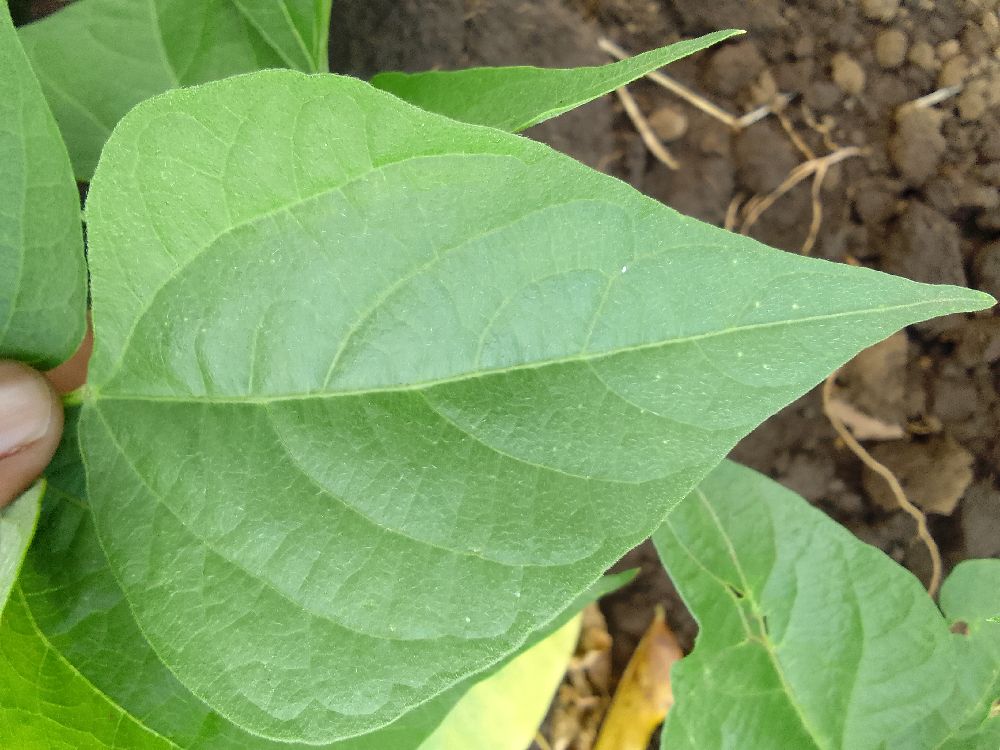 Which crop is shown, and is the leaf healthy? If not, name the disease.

common bean, healthy
